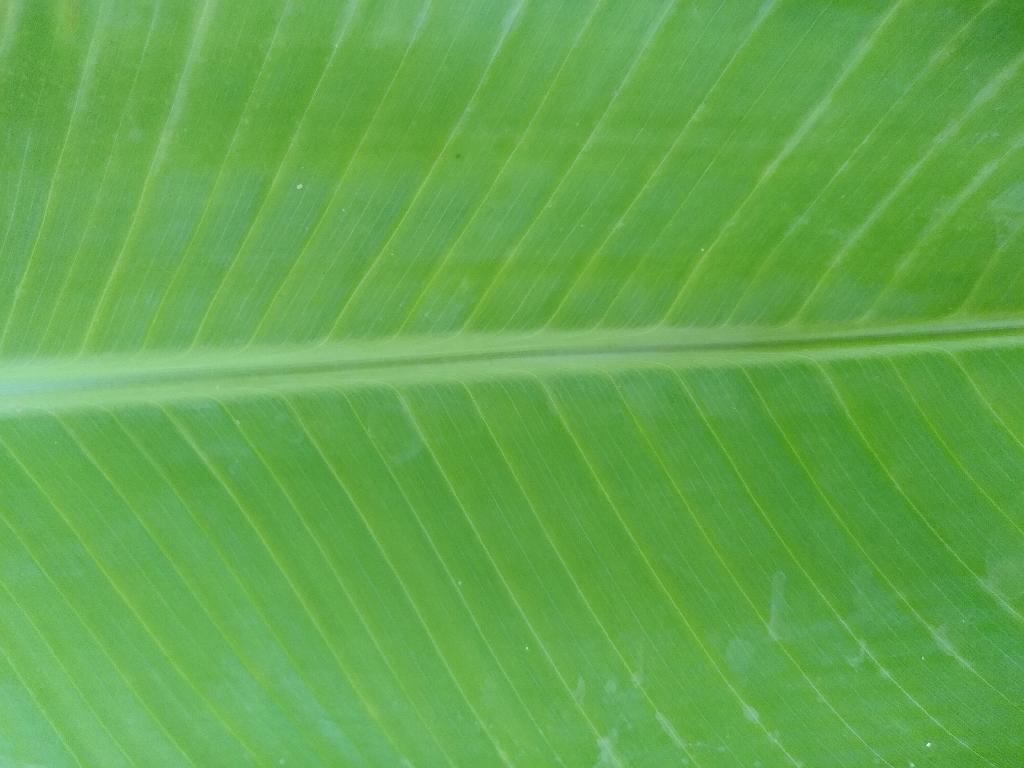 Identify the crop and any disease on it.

banana, healthy
